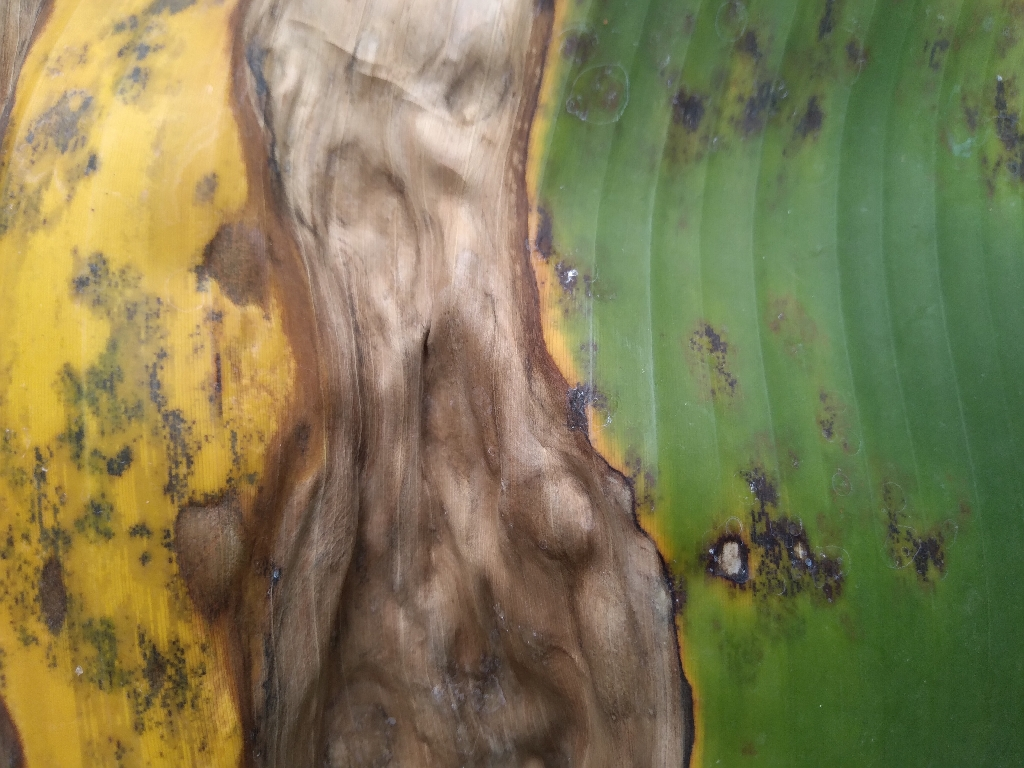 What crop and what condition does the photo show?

banana, black sigatoka
